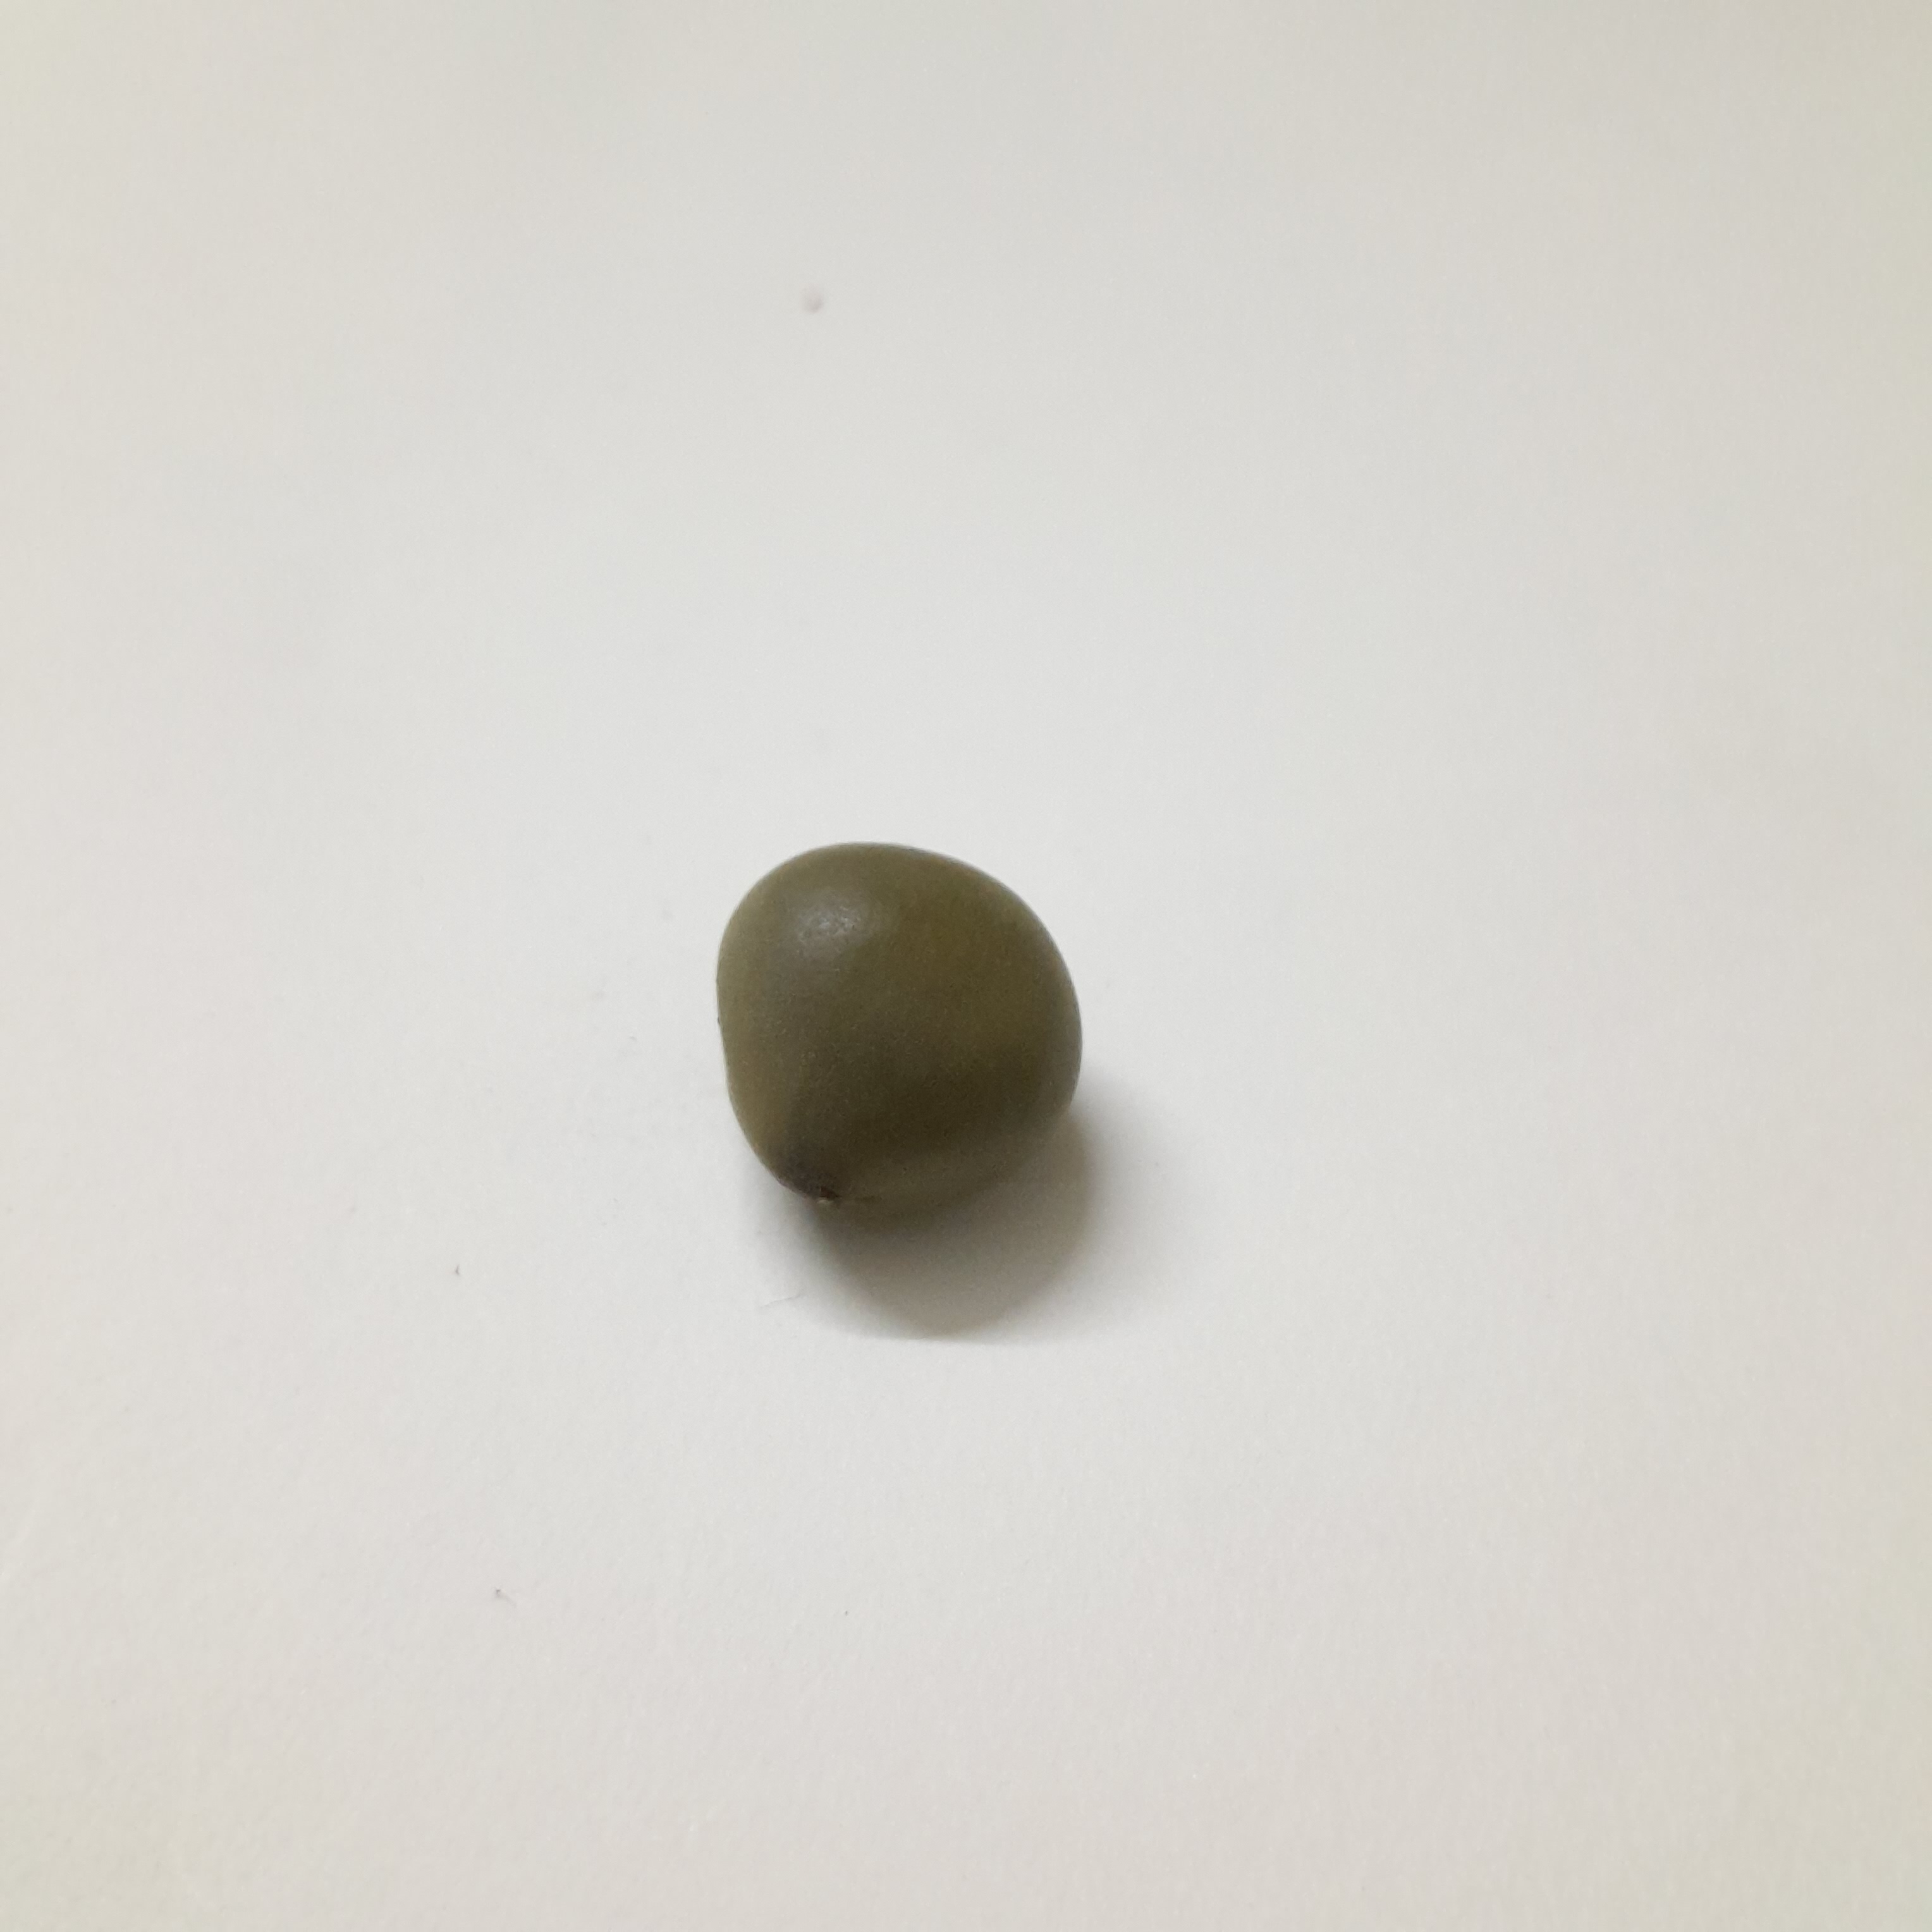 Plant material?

sagargota
